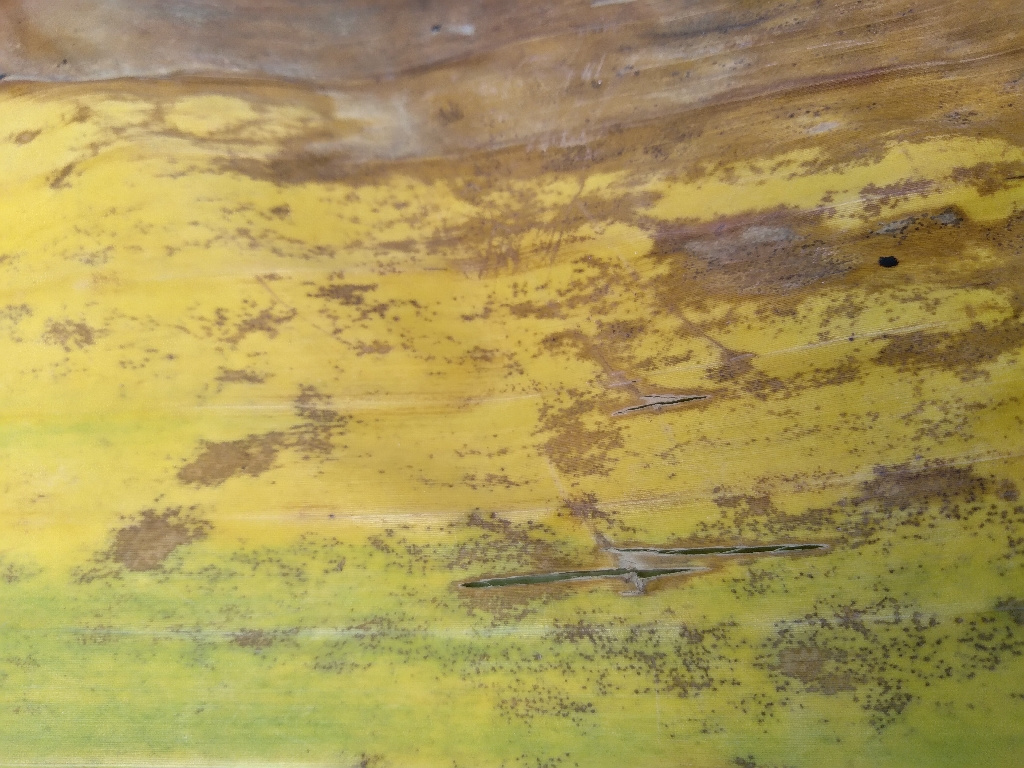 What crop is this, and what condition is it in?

banana, fusarium wilt race 1
